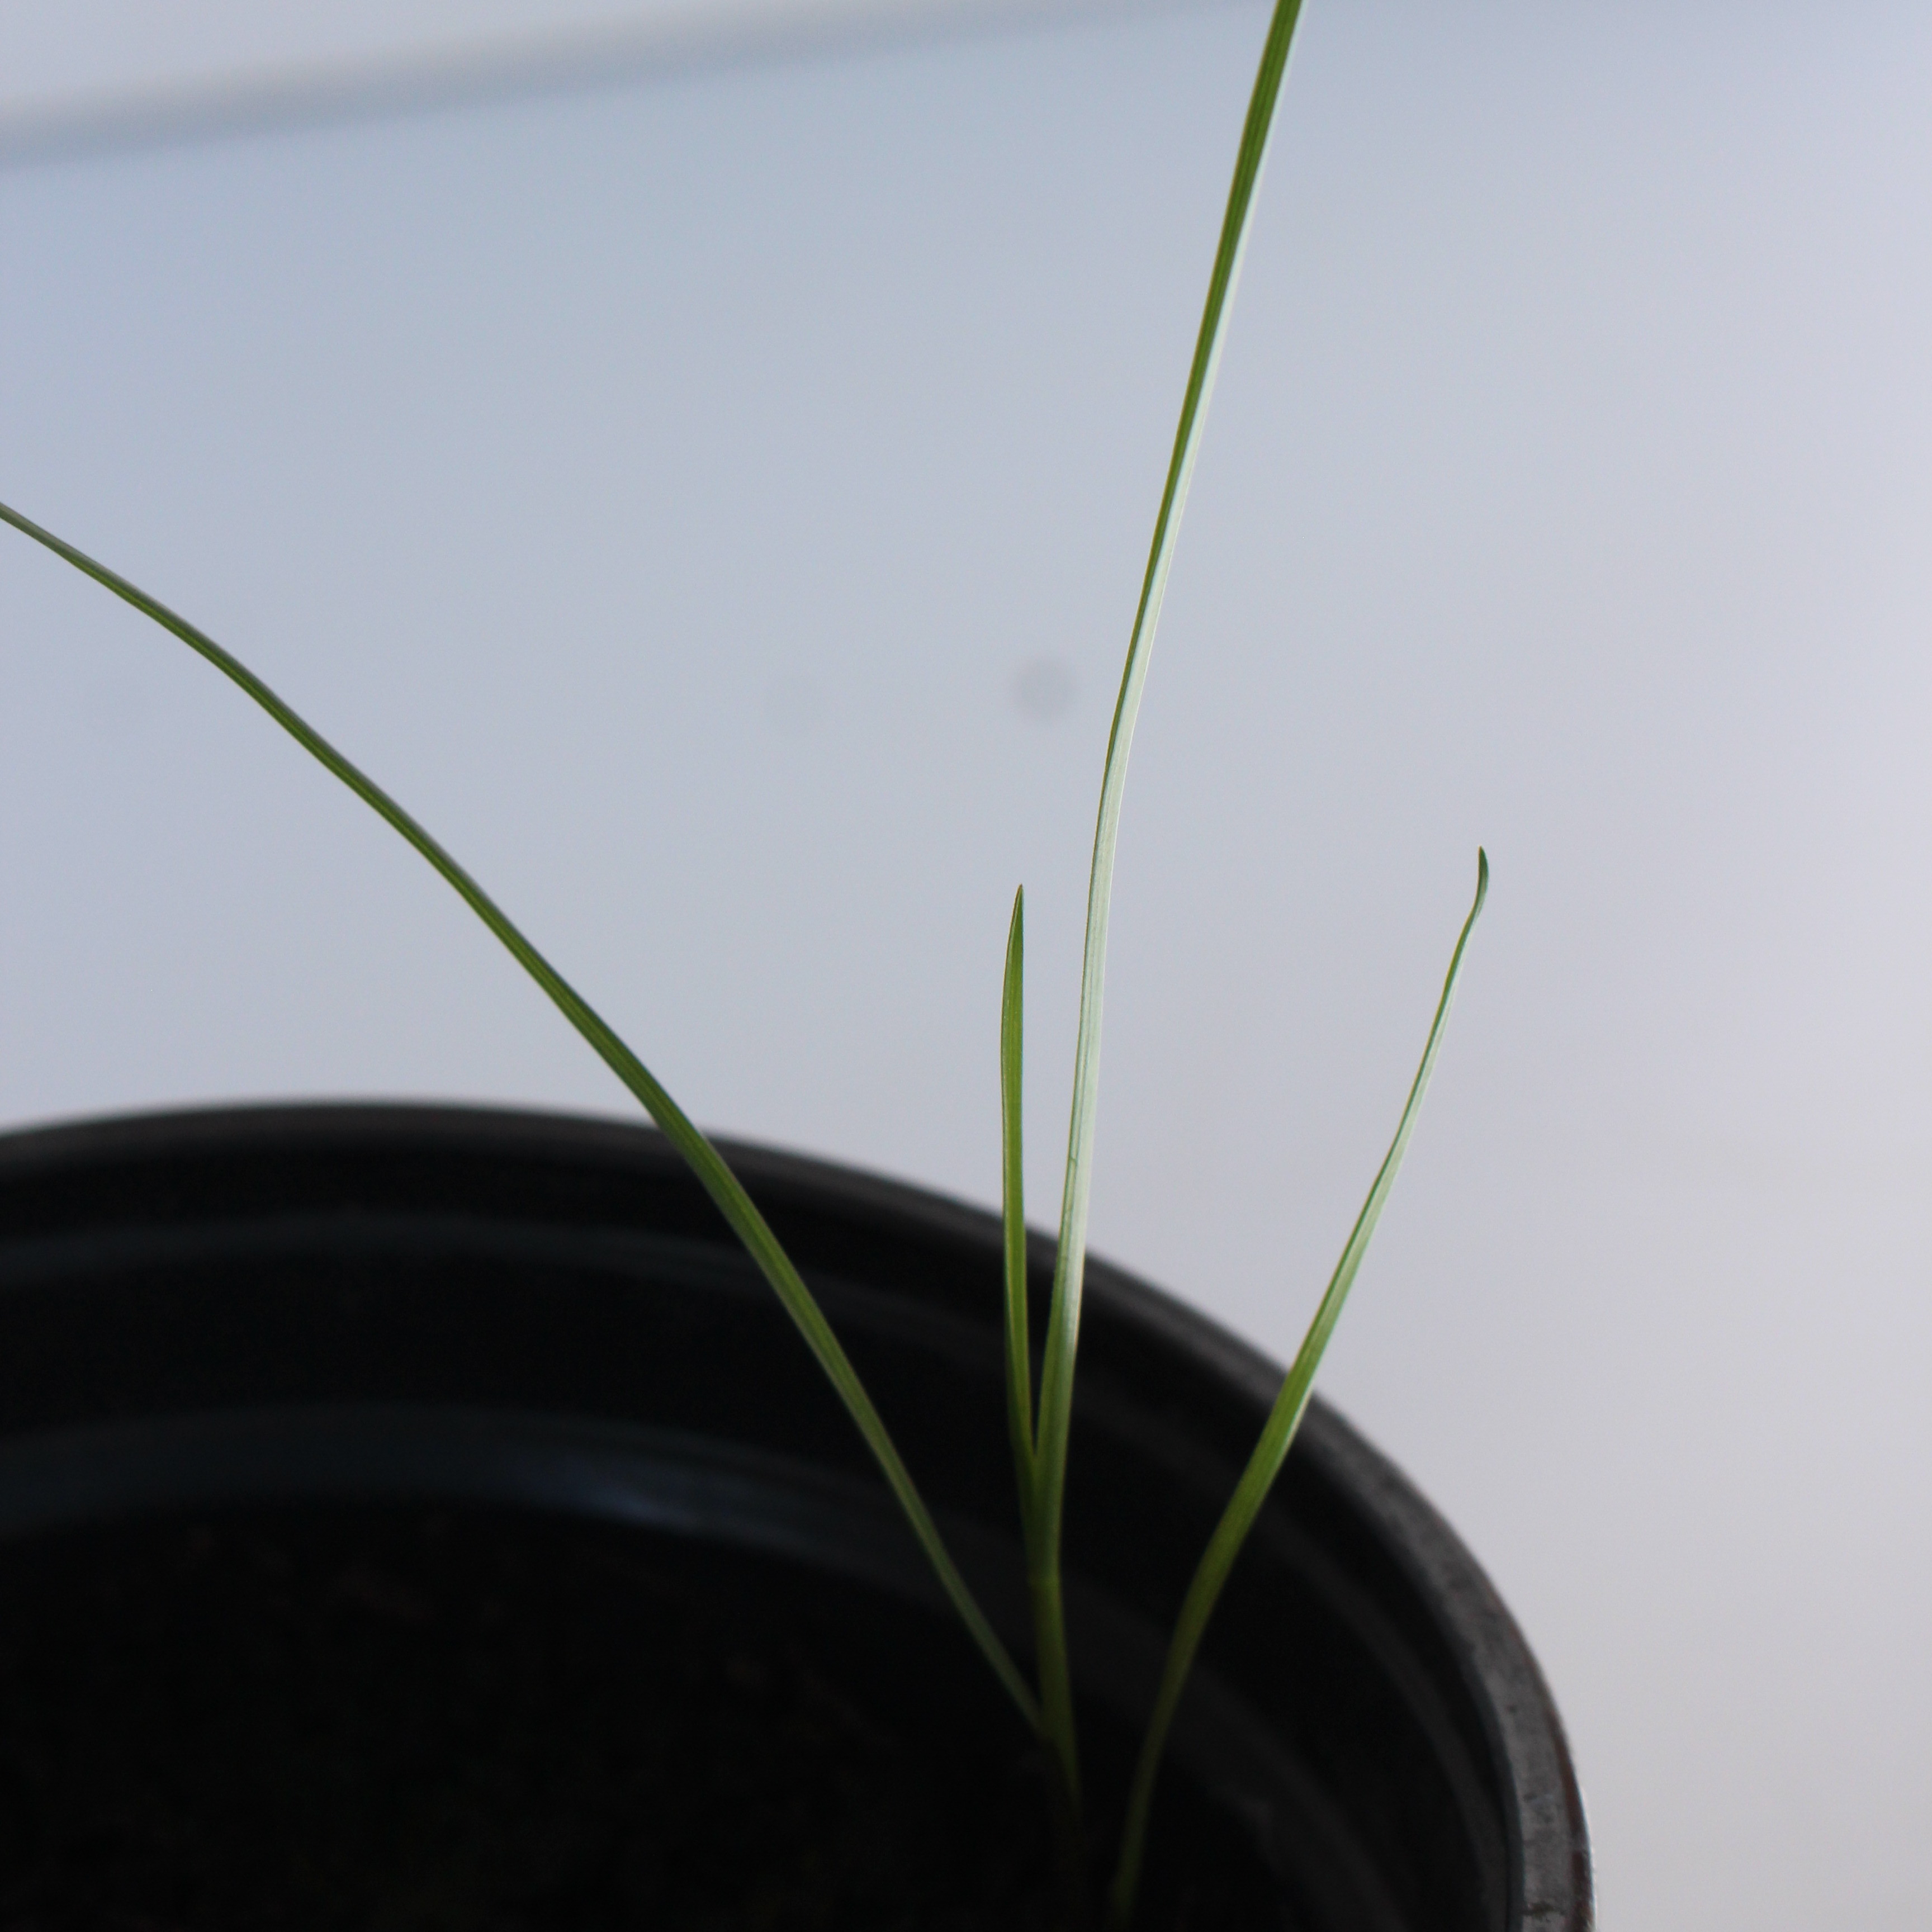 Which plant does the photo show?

Lolium multiflorum
